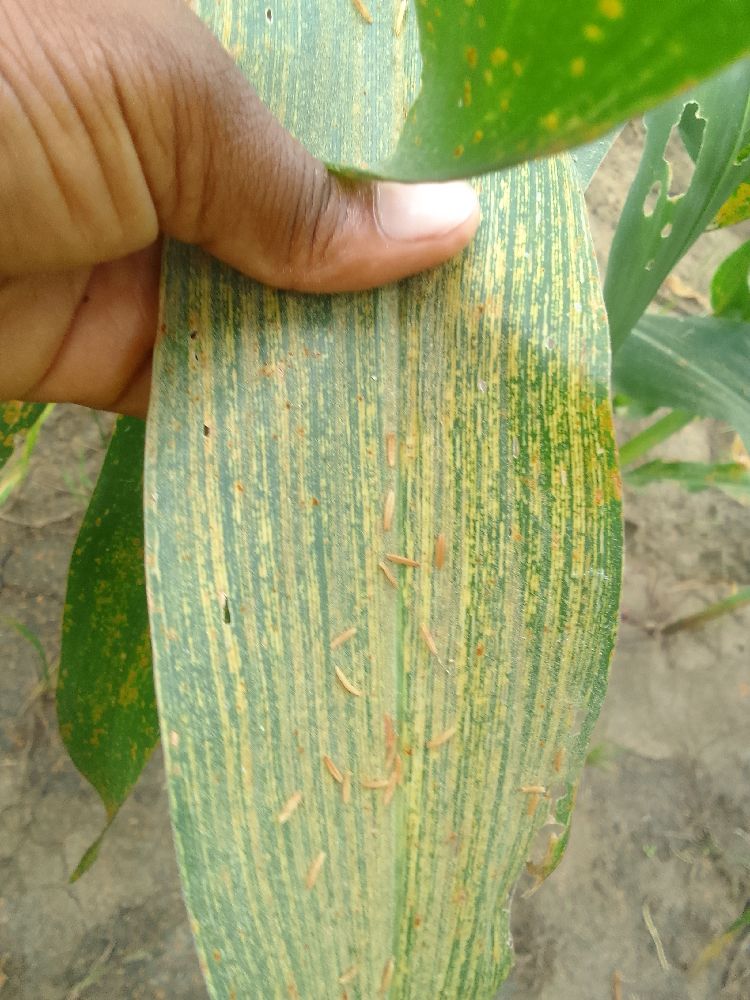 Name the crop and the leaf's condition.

maize, maize streak virus
